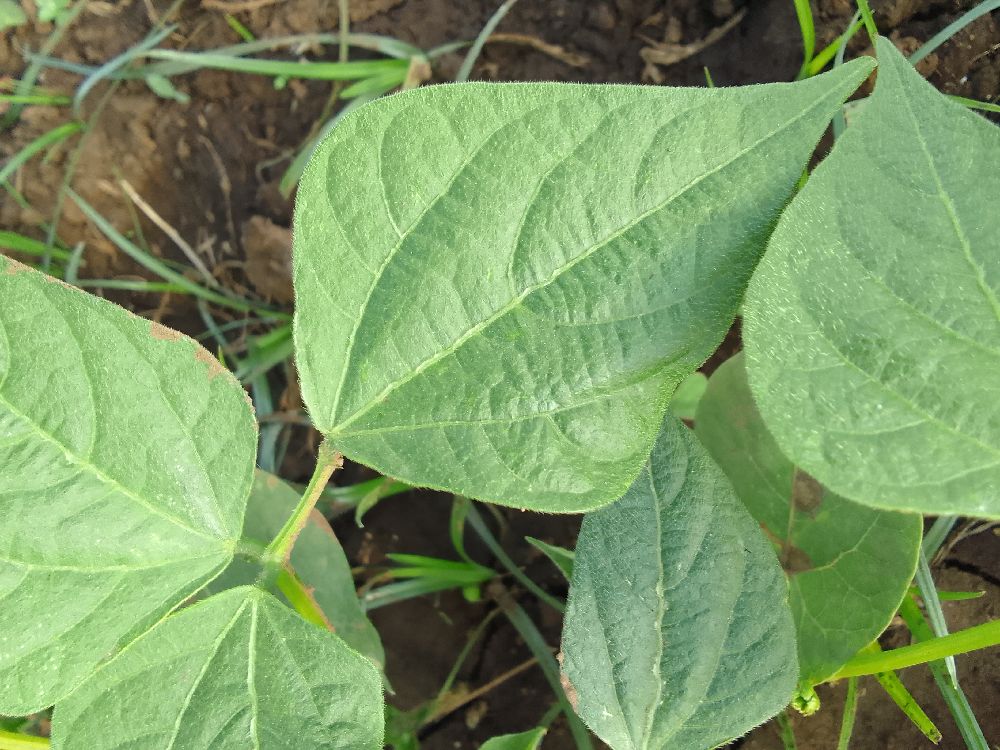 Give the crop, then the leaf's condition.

common bean, healthy
